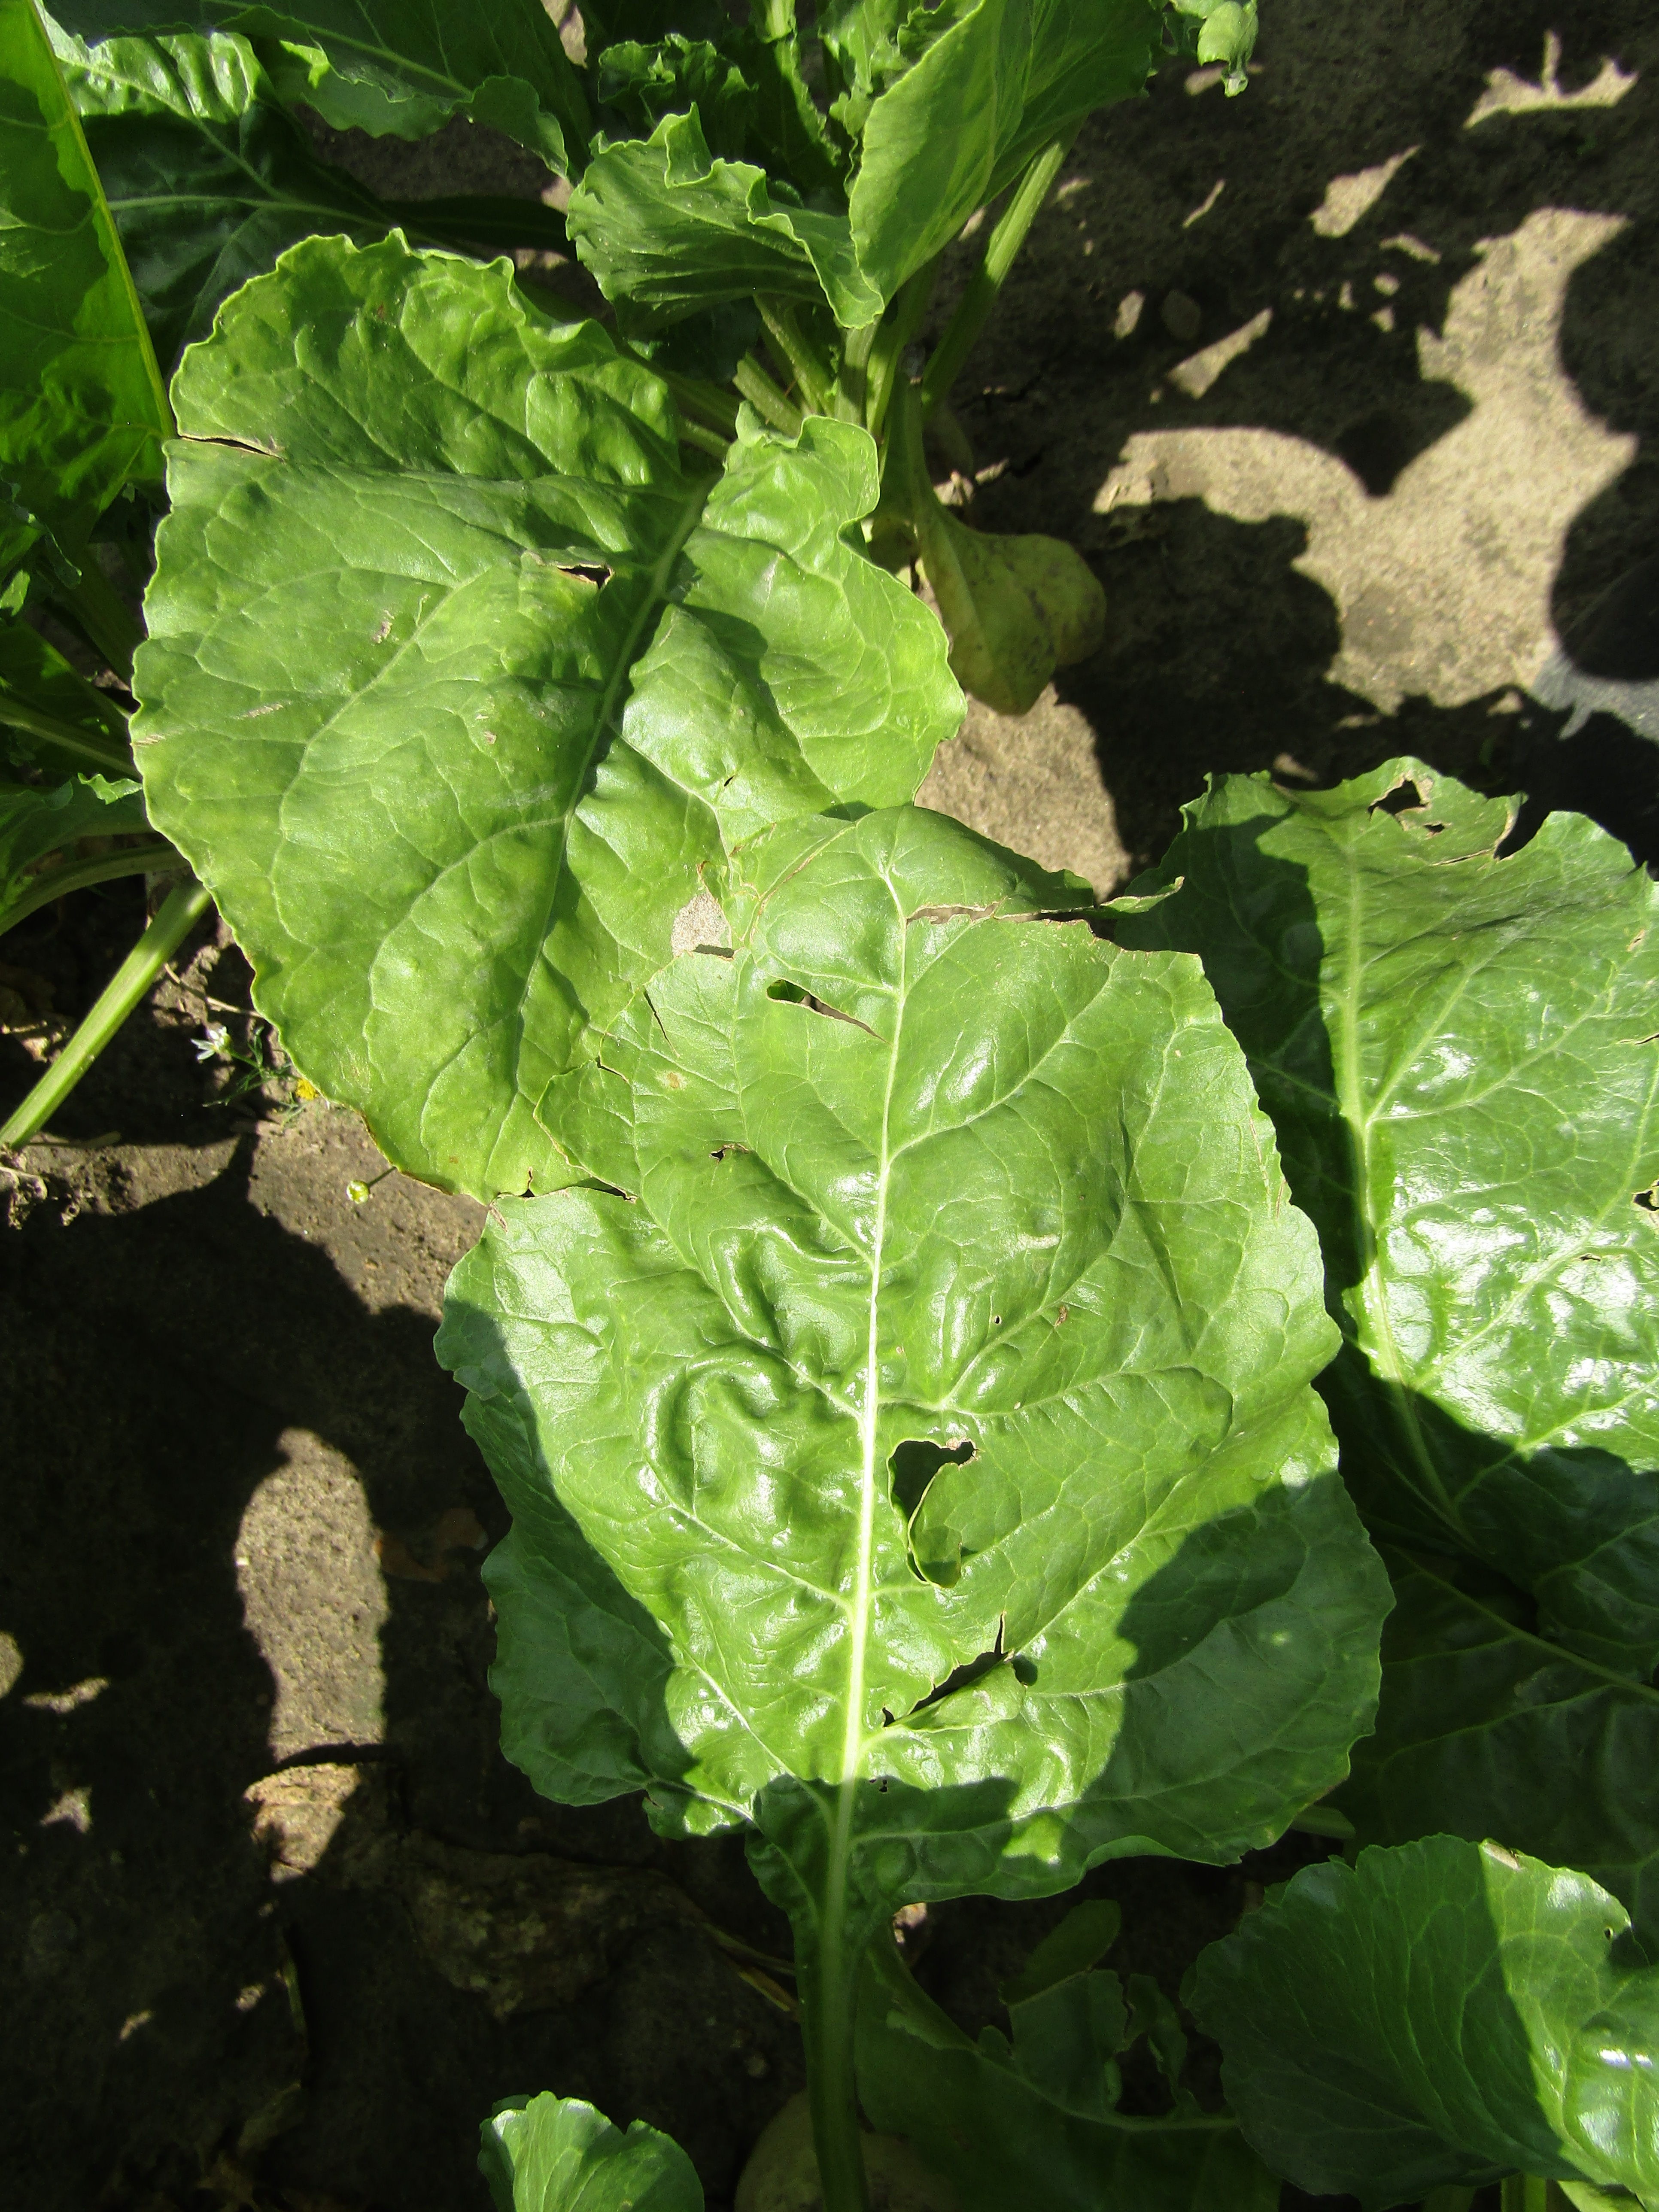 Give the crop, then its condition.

beet, cercospora
